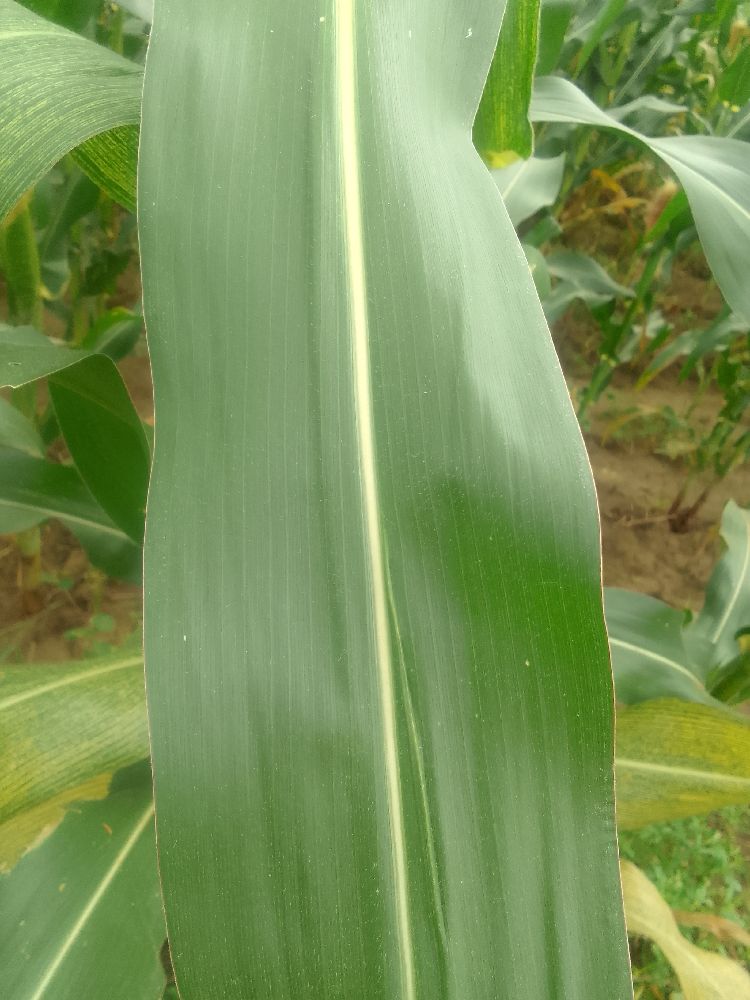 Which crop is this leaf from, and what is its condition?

maize, healthy
